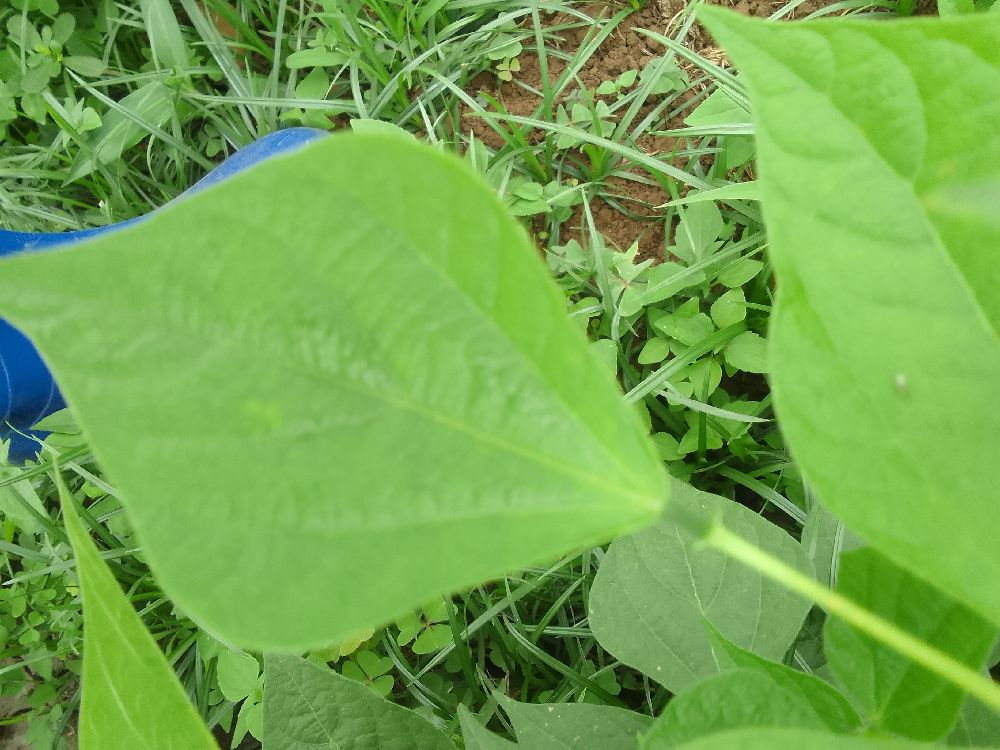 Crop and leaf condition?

common bean, healthy
